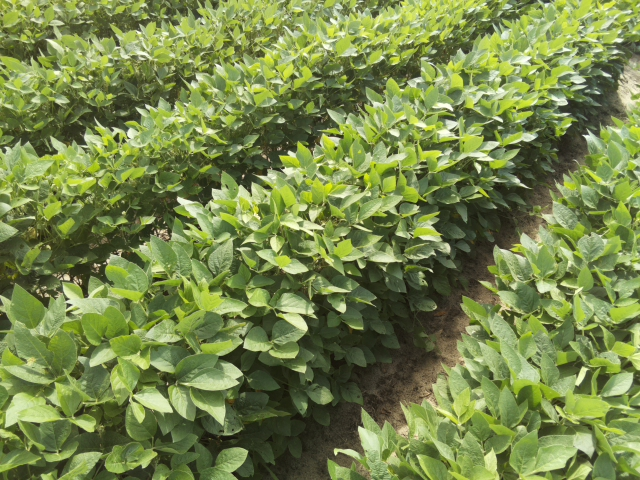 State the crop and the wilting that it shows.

soybean, leaves with no wilting
